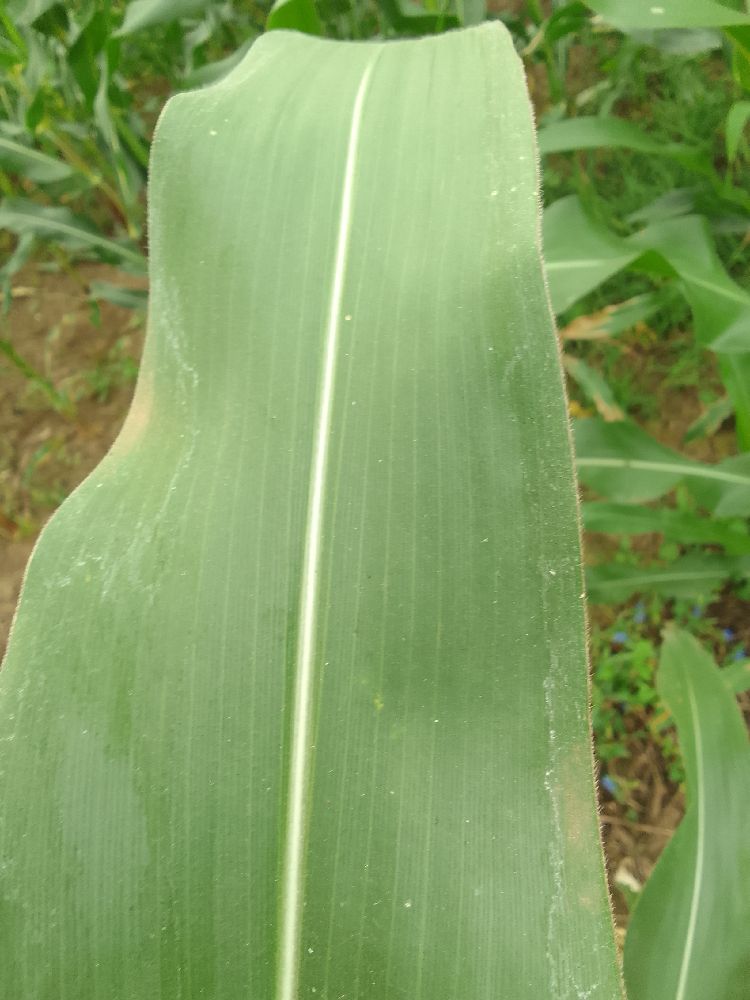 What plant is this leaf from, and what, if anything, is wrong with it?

maize, healthy
